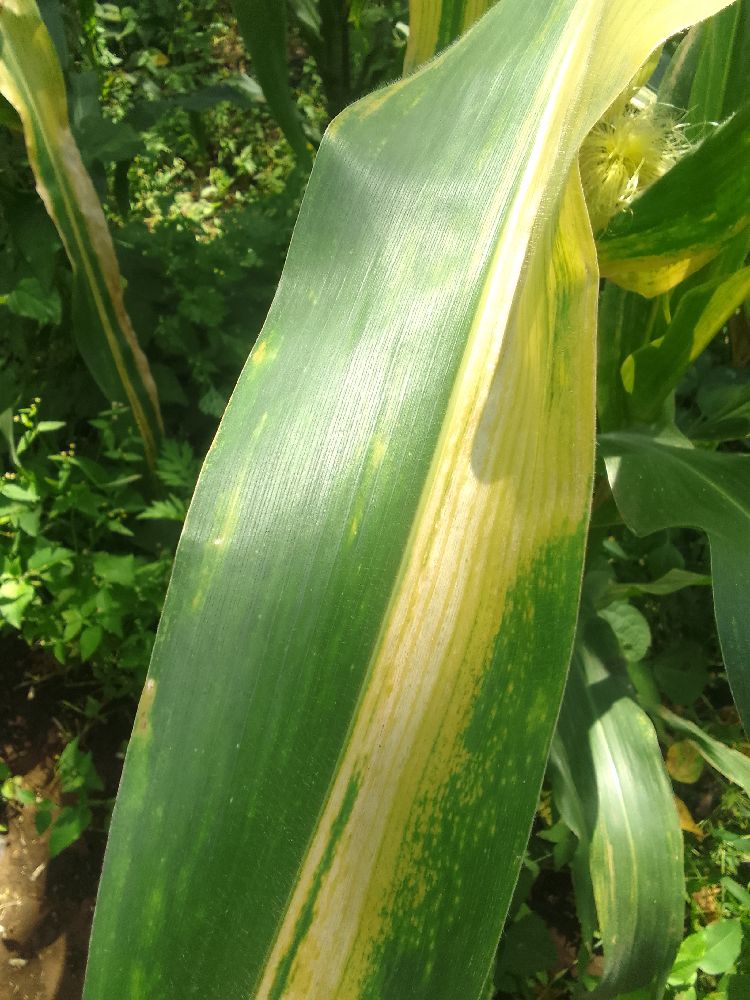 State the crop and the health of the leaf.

maize, maize lethal necrosis
